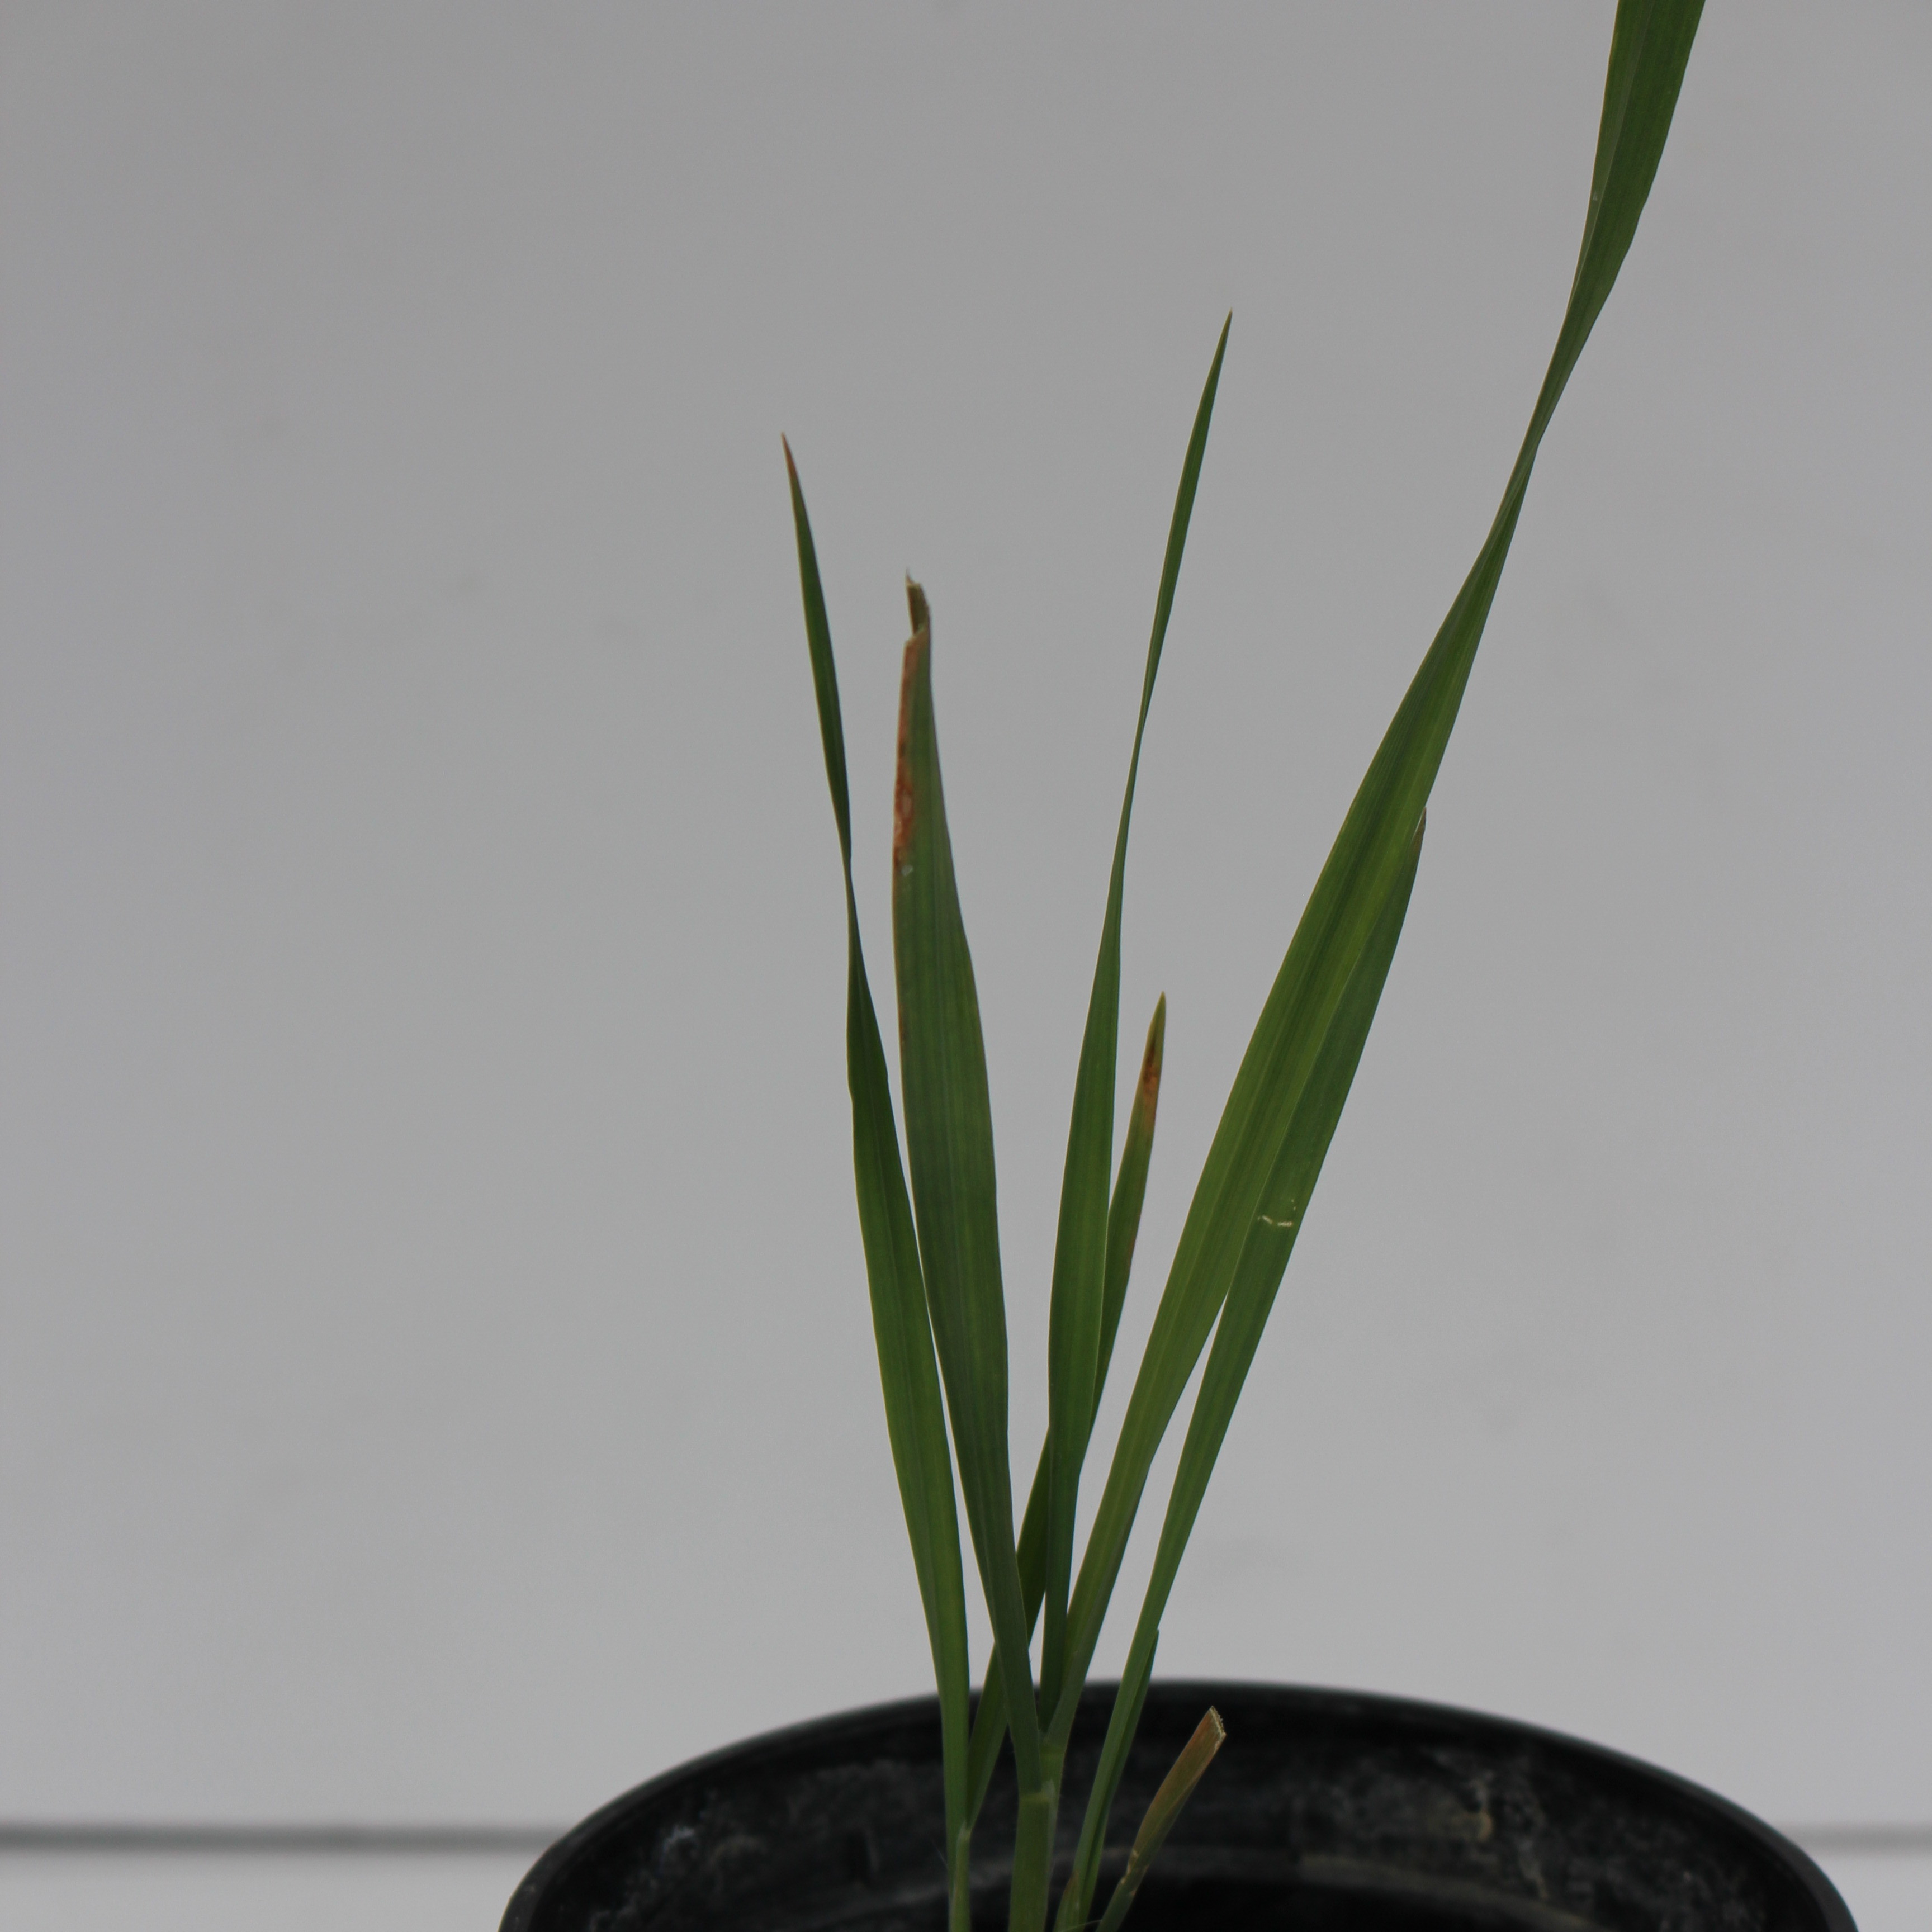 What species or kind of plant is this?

Avena sterilis
